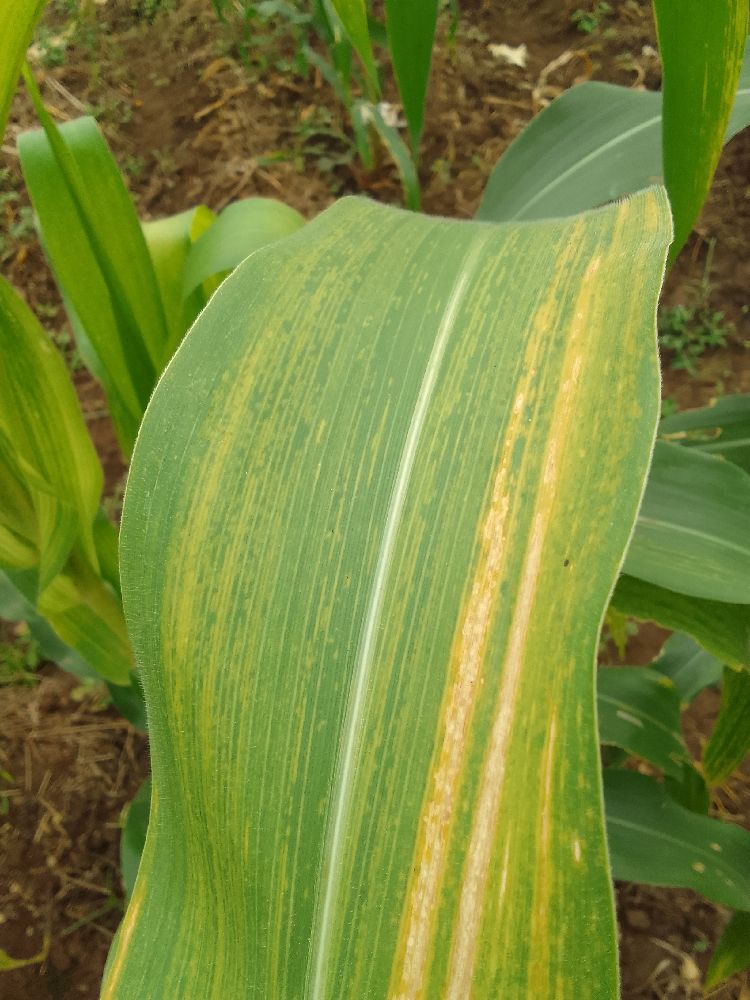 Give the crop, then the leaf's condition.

maize, maize lethal necrosis
